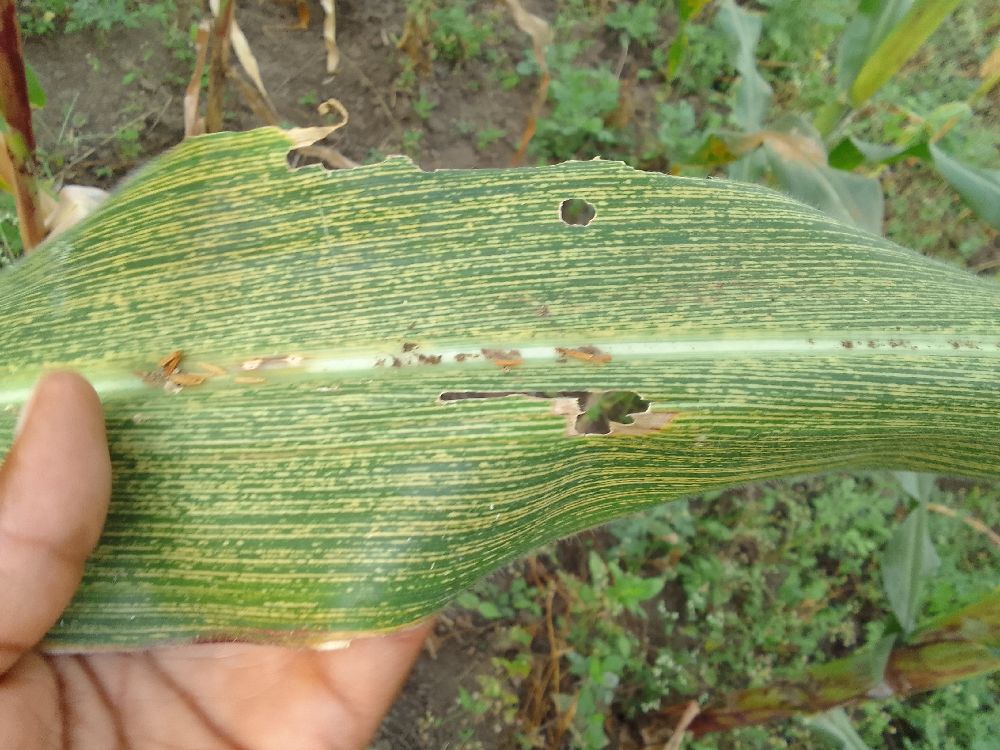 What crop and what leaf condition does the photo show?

maize, maize streak virus
